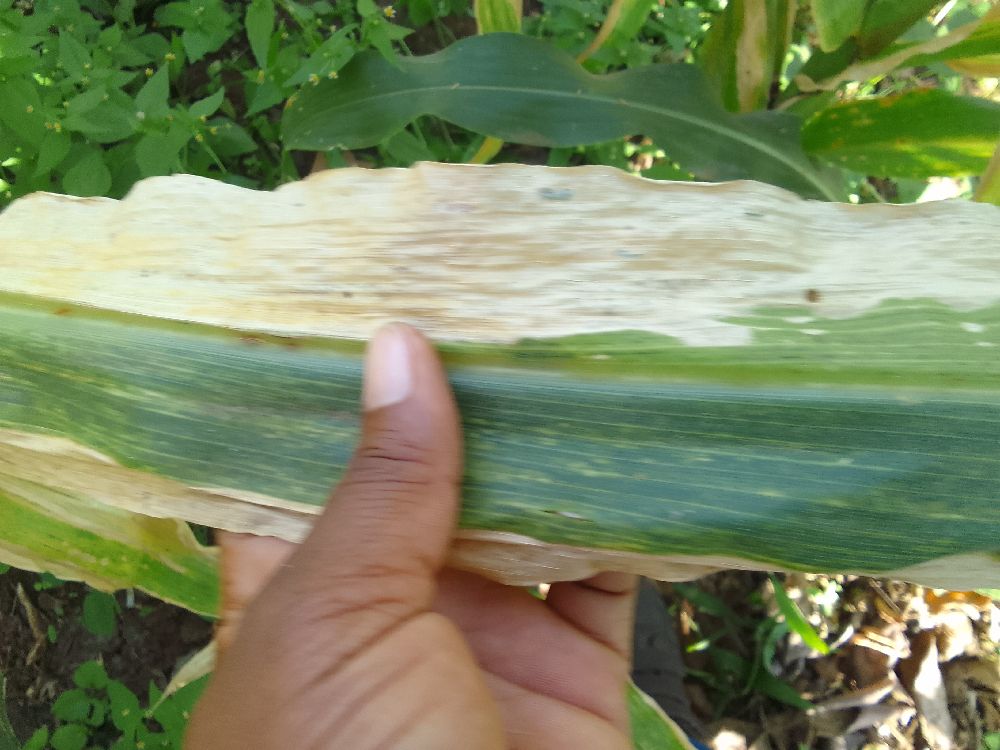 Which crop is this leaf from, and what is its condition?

maize, maize lethal necrosis
